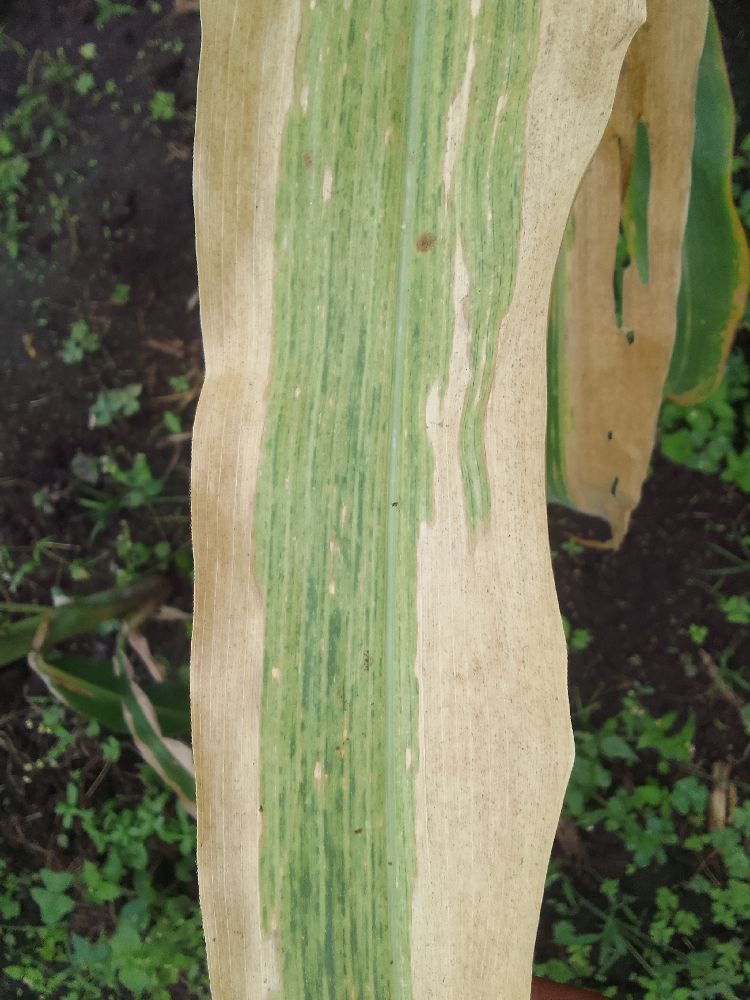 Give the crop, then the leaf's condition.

maize, maize lethal necrosis
